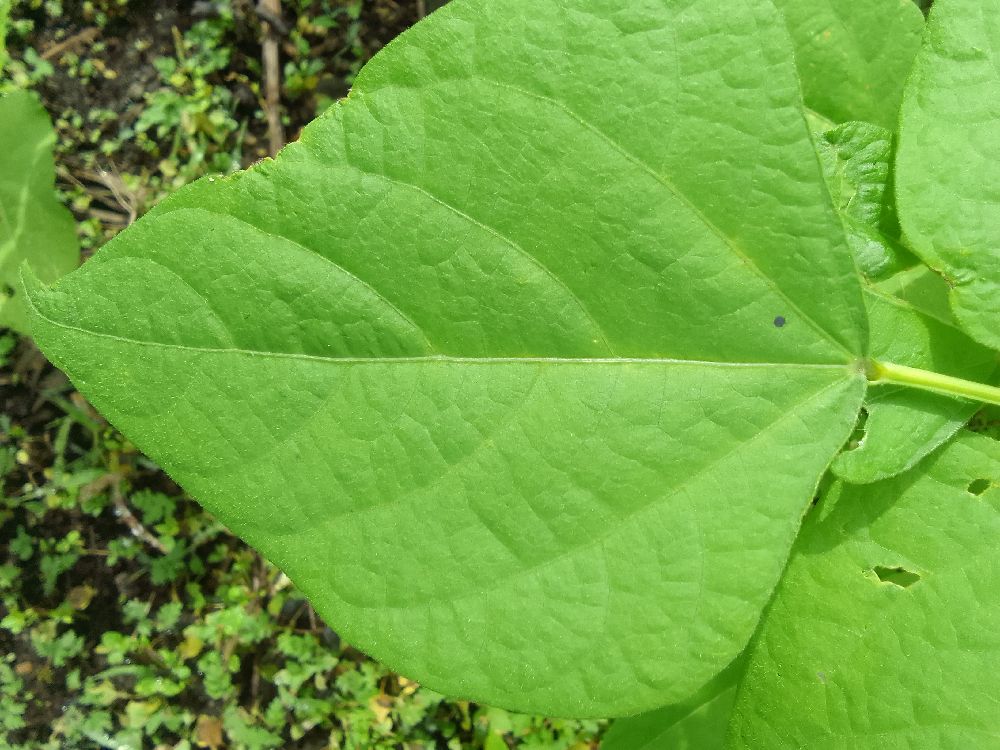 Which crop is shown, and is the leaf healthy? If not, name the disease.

common bean, healthy
